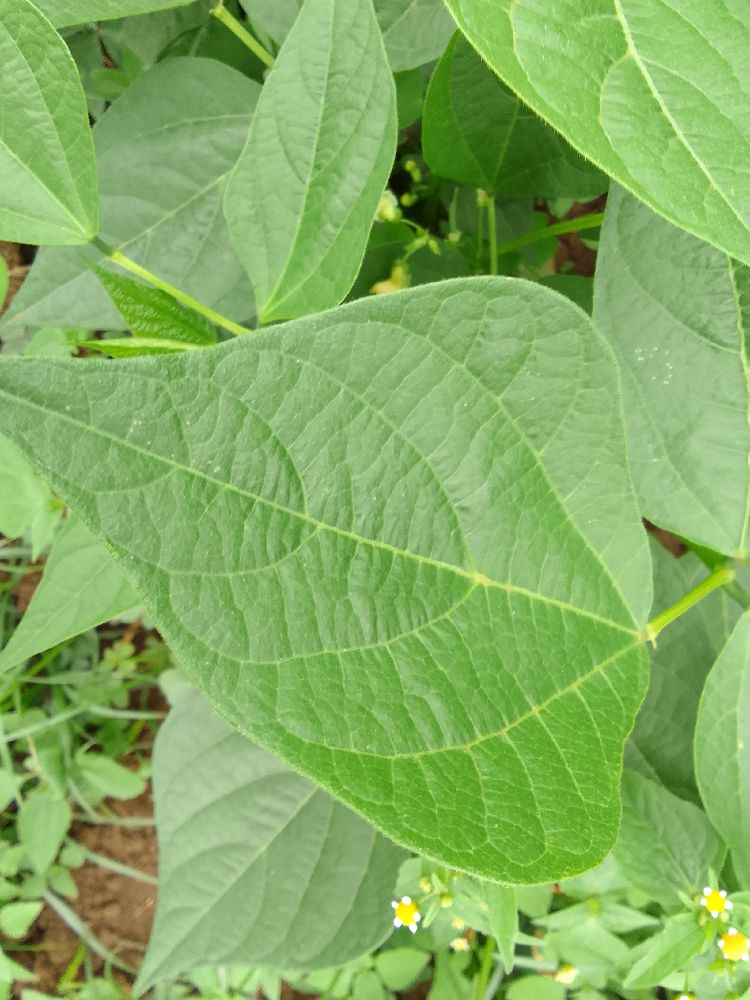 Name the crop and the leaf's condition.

common bean, healthy
